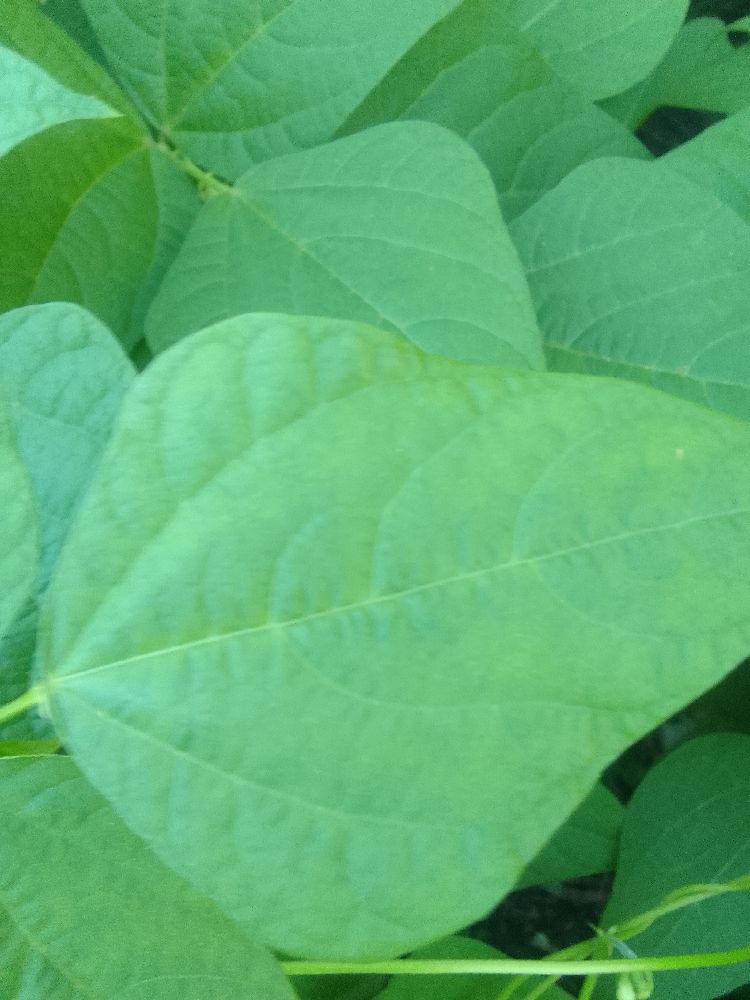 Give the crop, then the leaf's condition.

common bean, healthy
